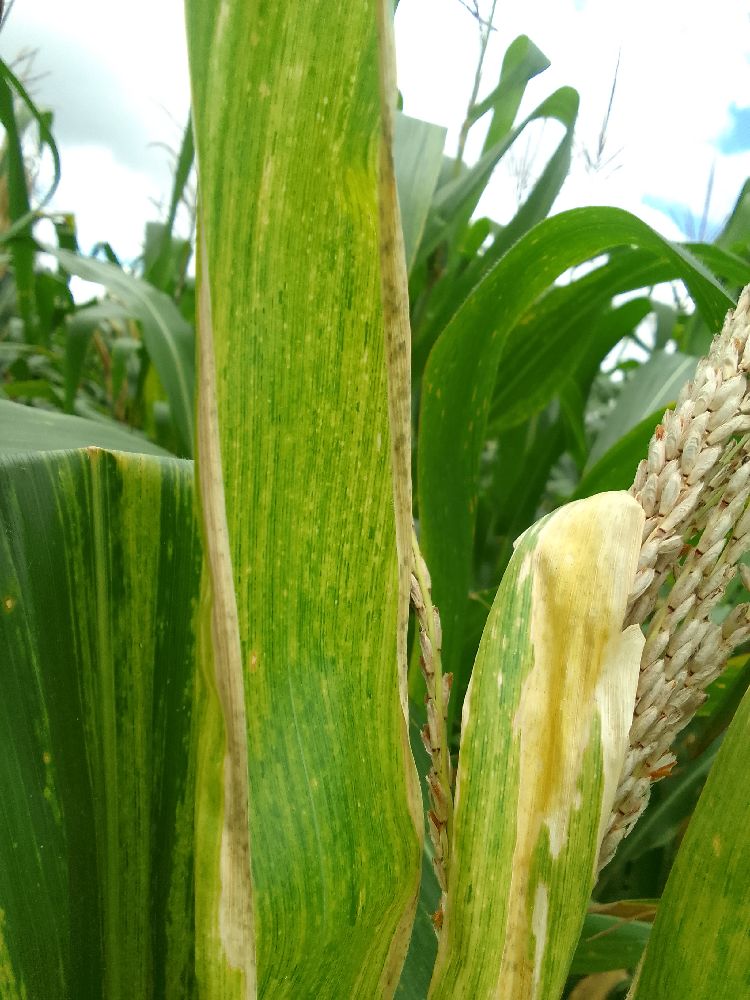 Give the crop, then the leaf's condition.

maize, maize lethal necrosis
